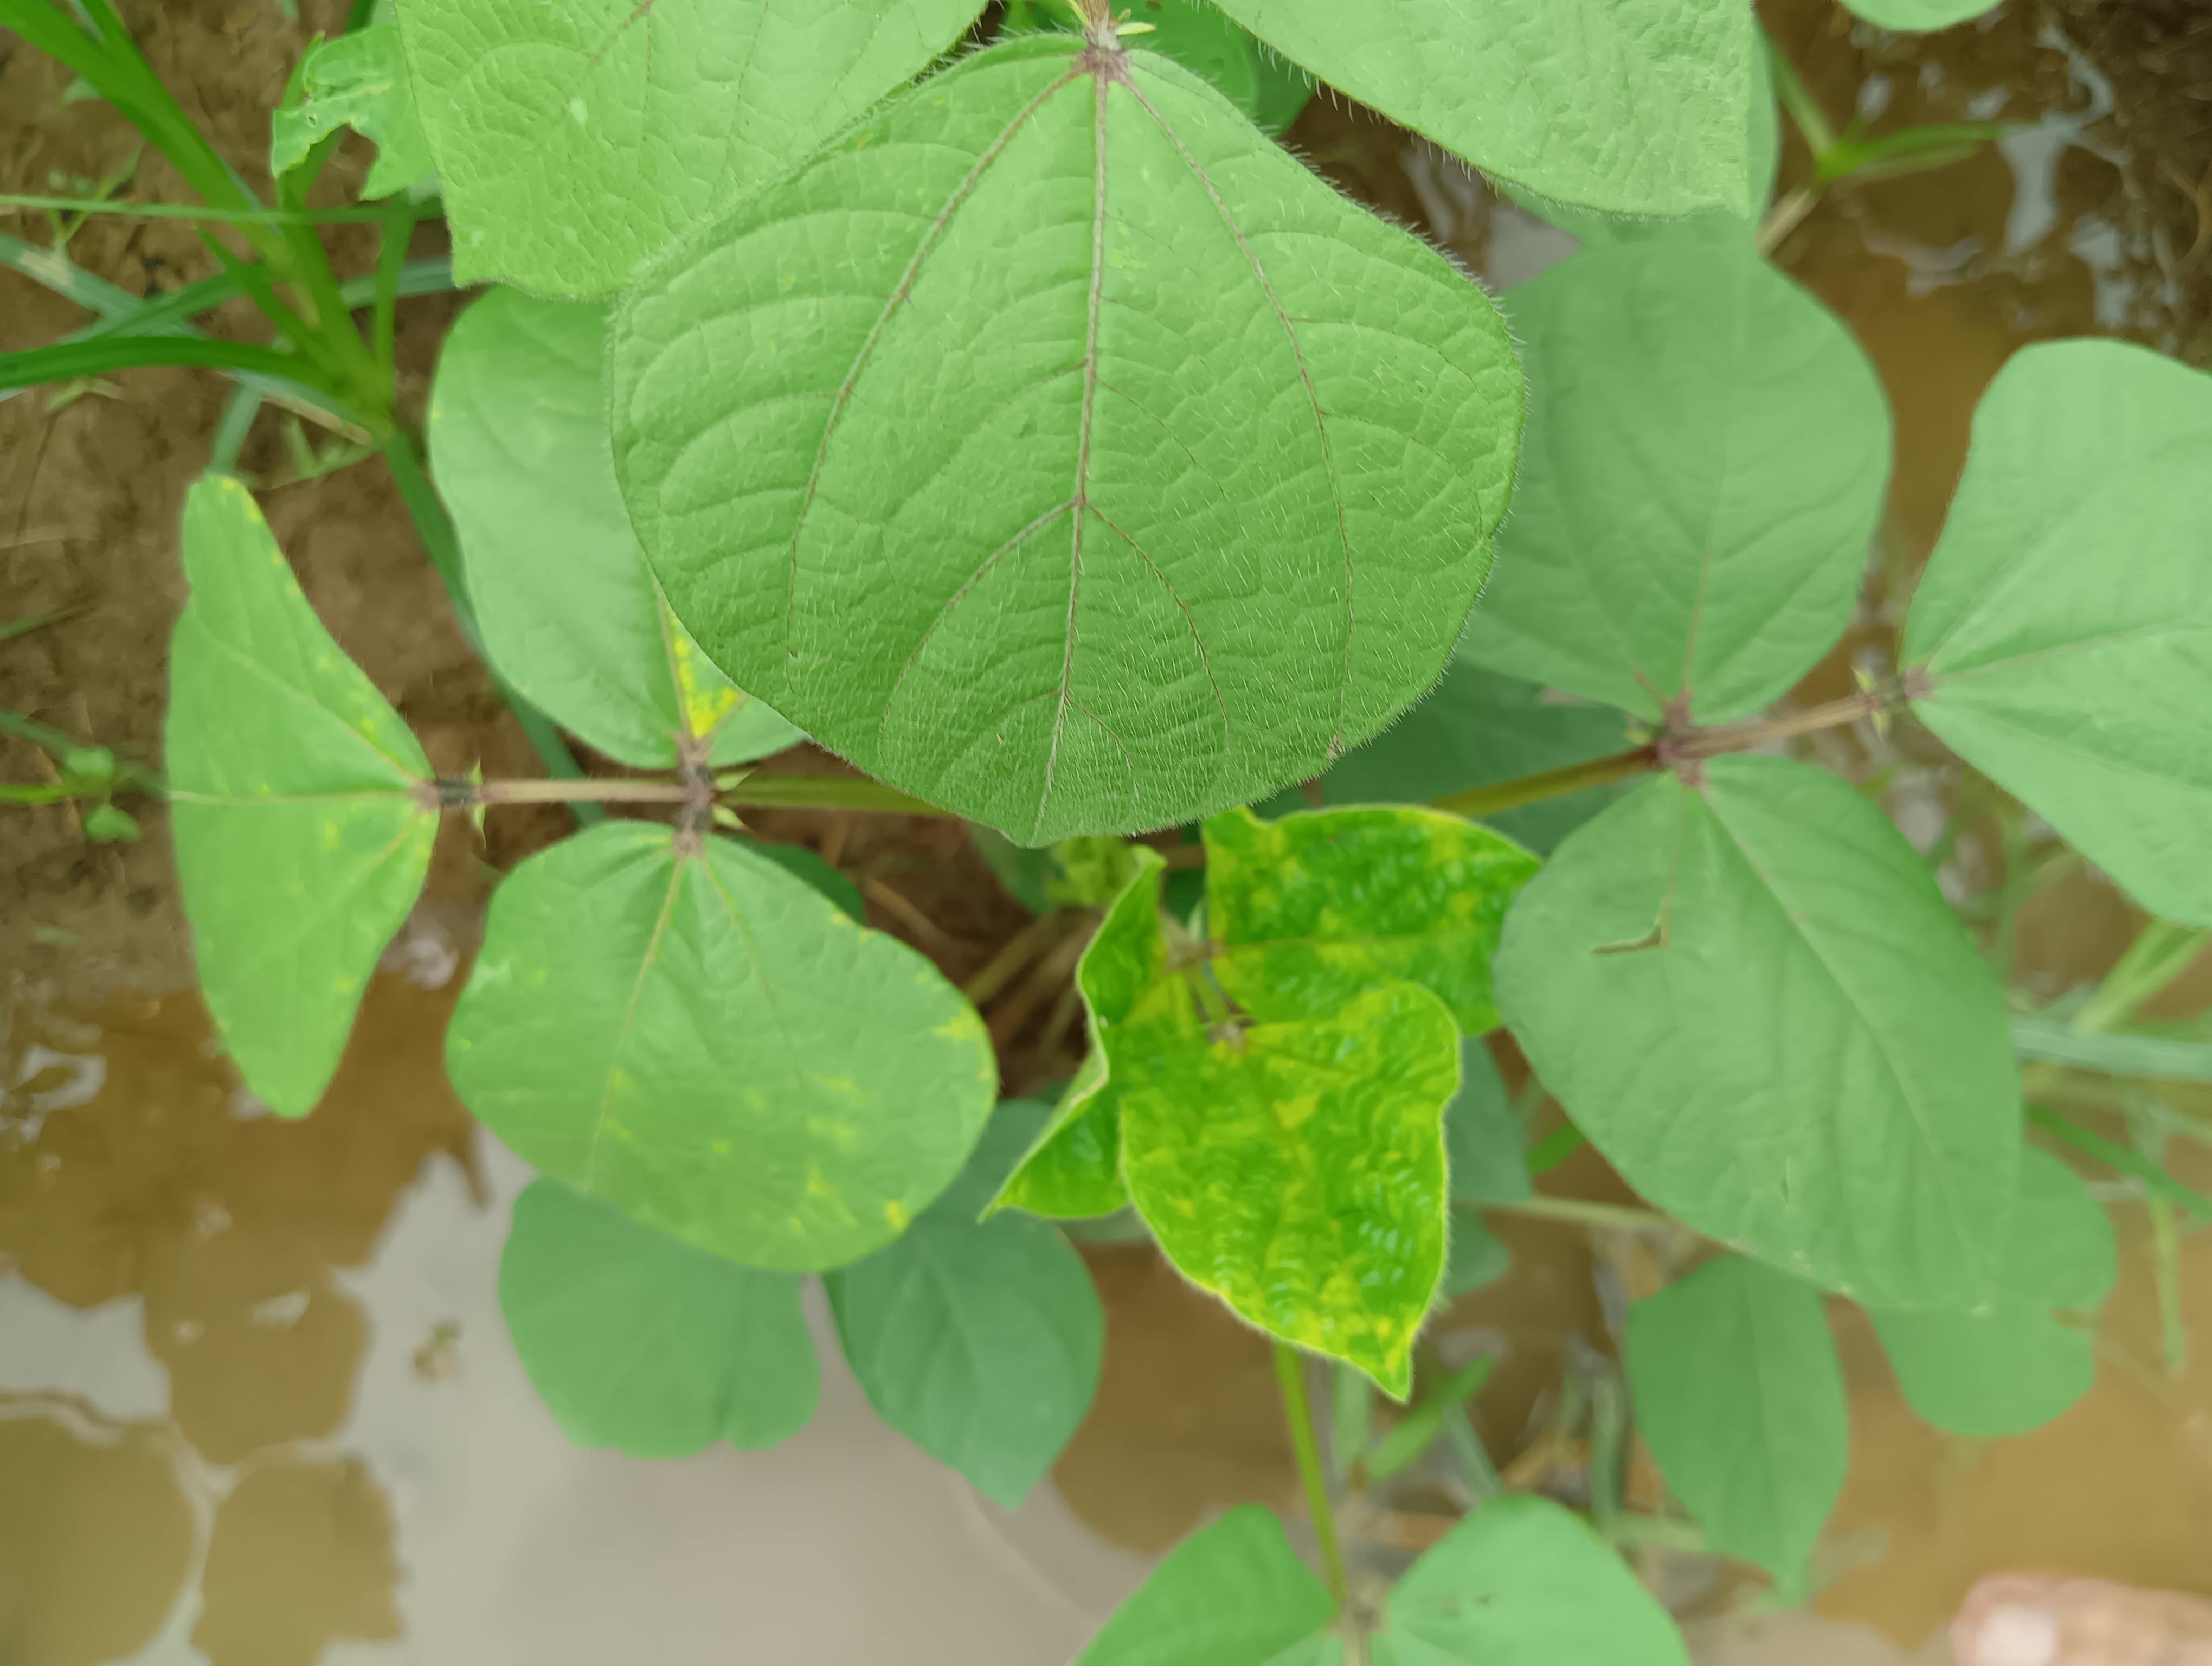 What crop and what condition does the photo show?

mungbean, yellow mosaic
